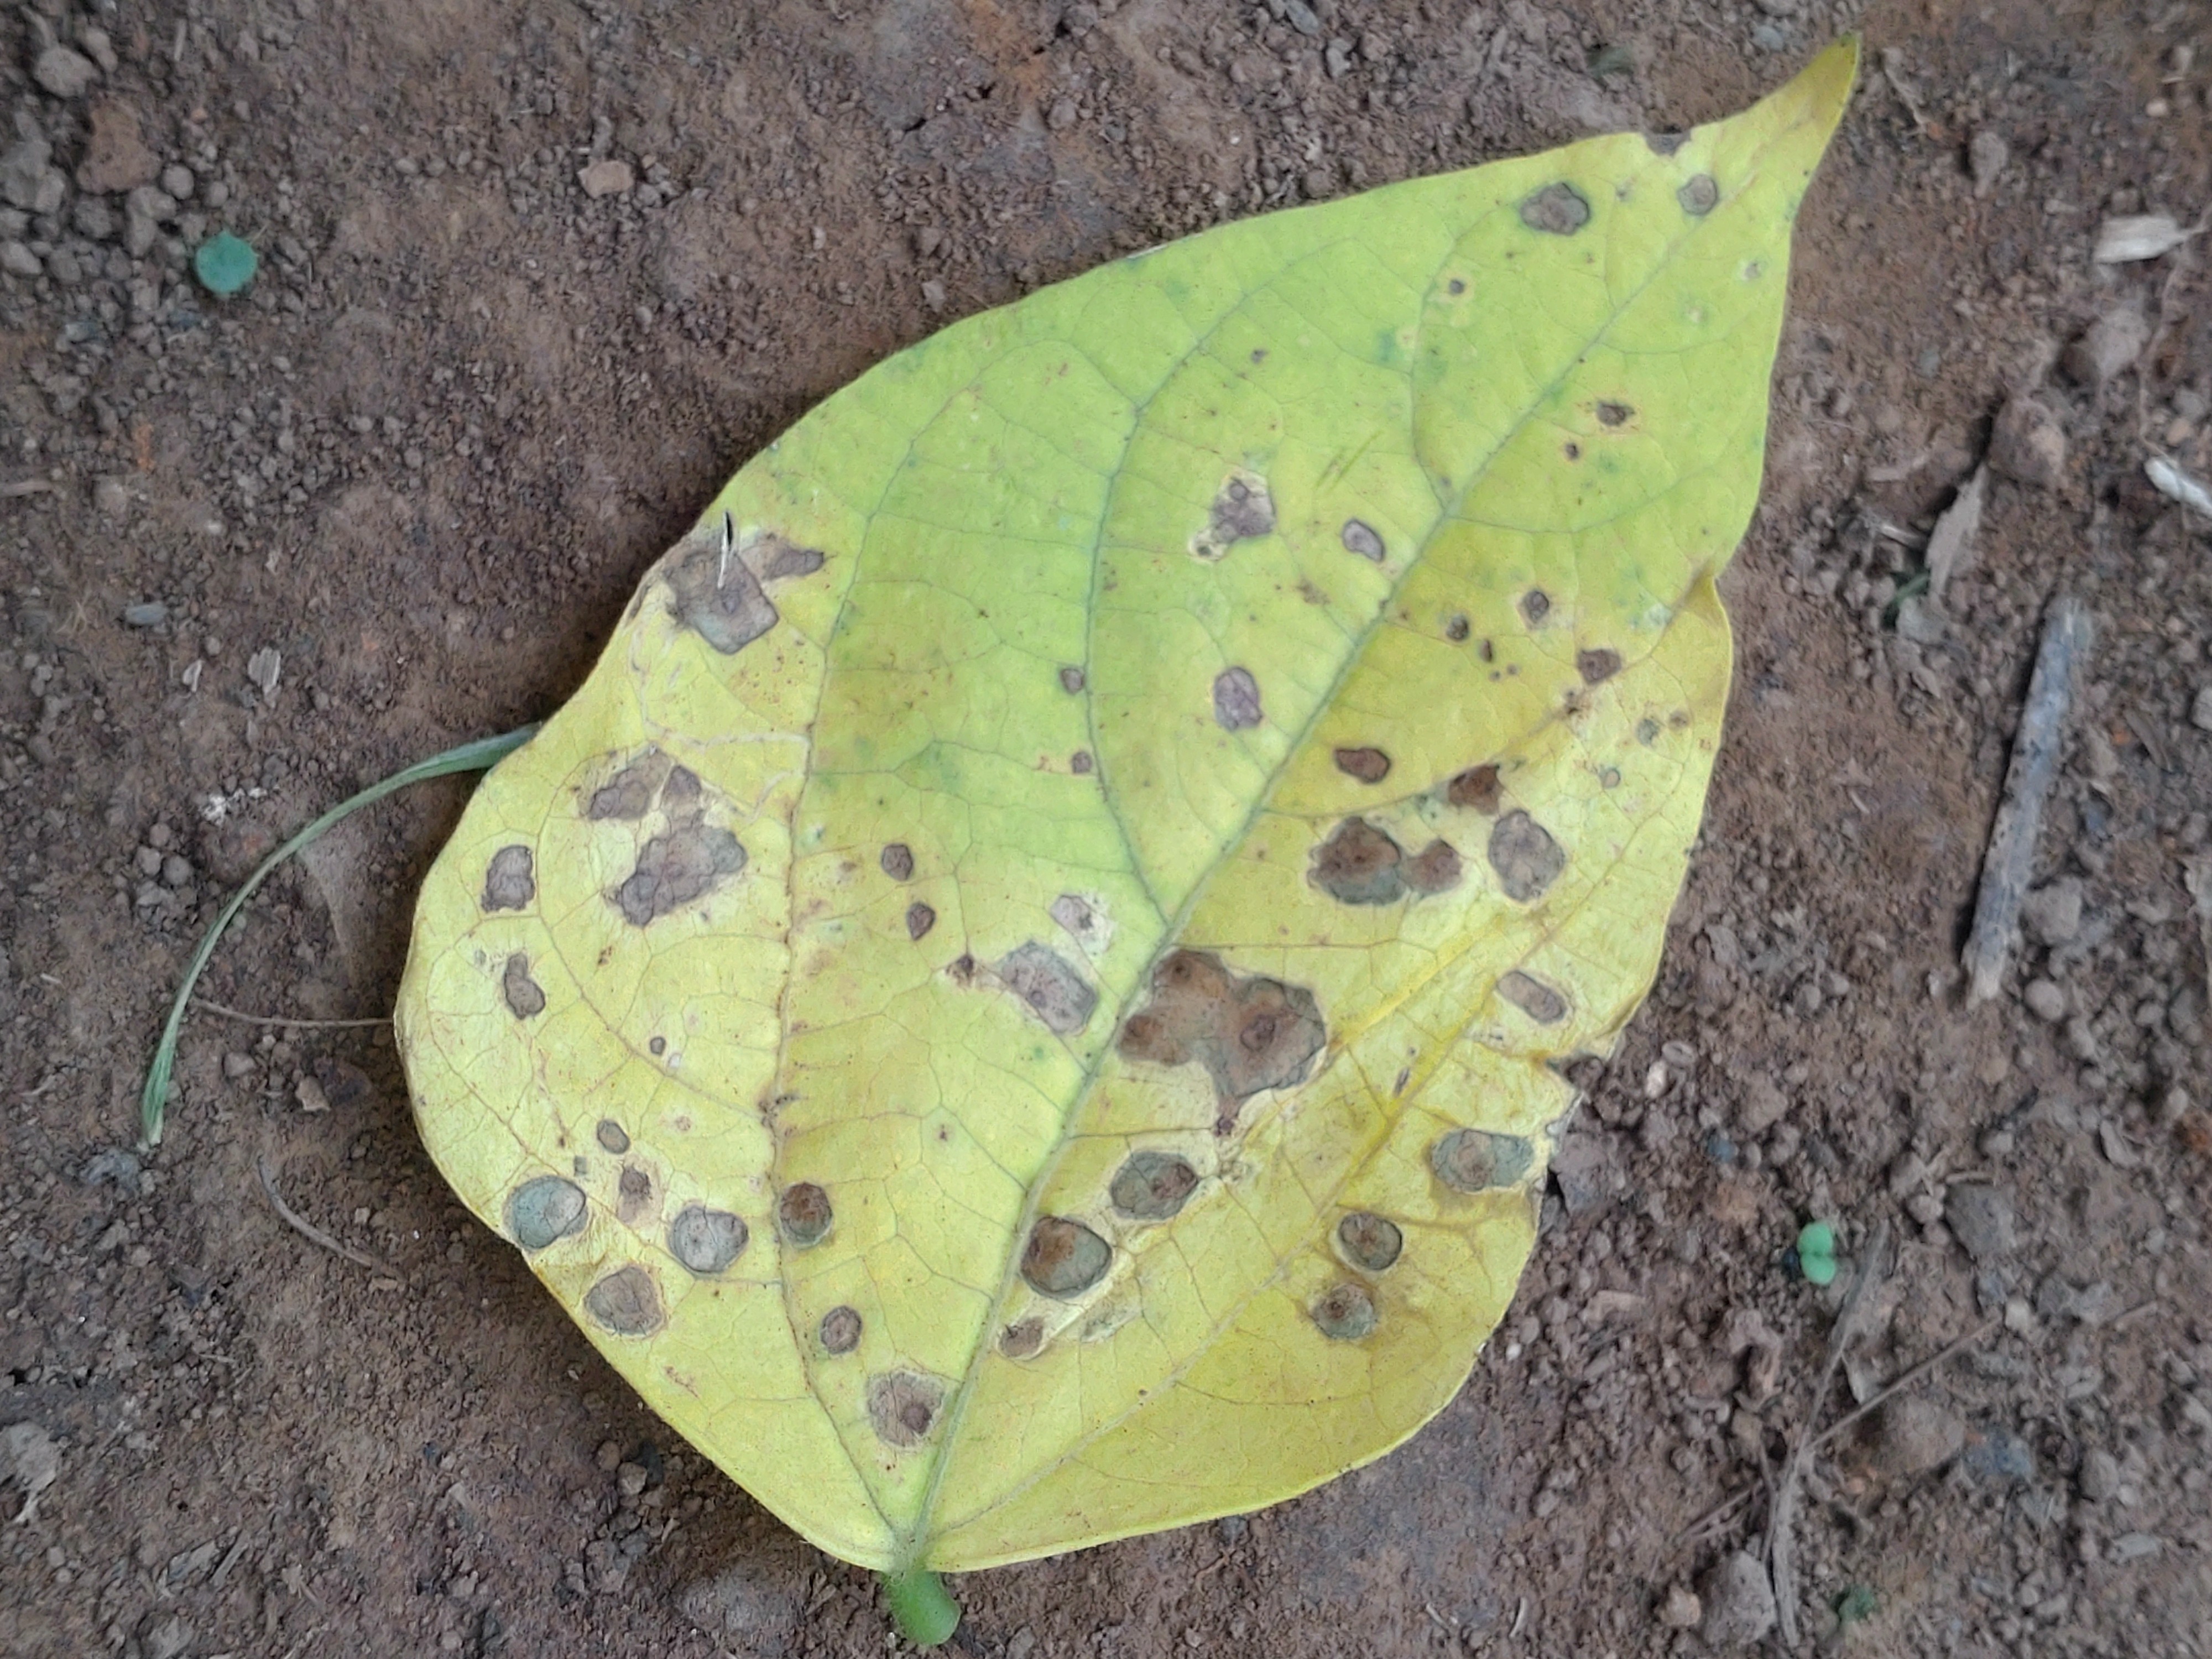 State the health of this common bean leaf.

rust
